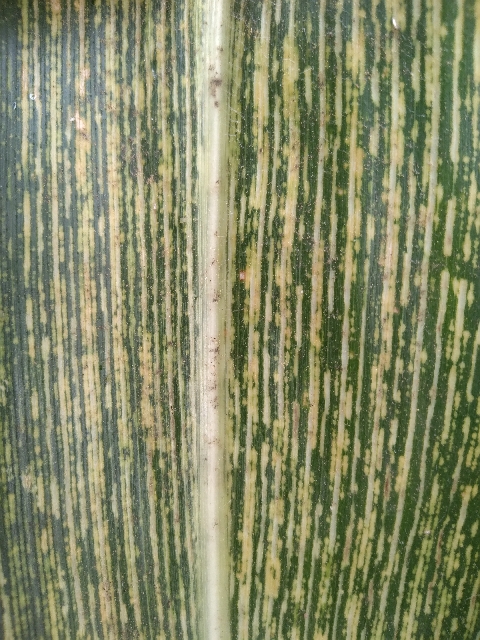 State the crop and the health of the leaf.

maize, maize streak virus
